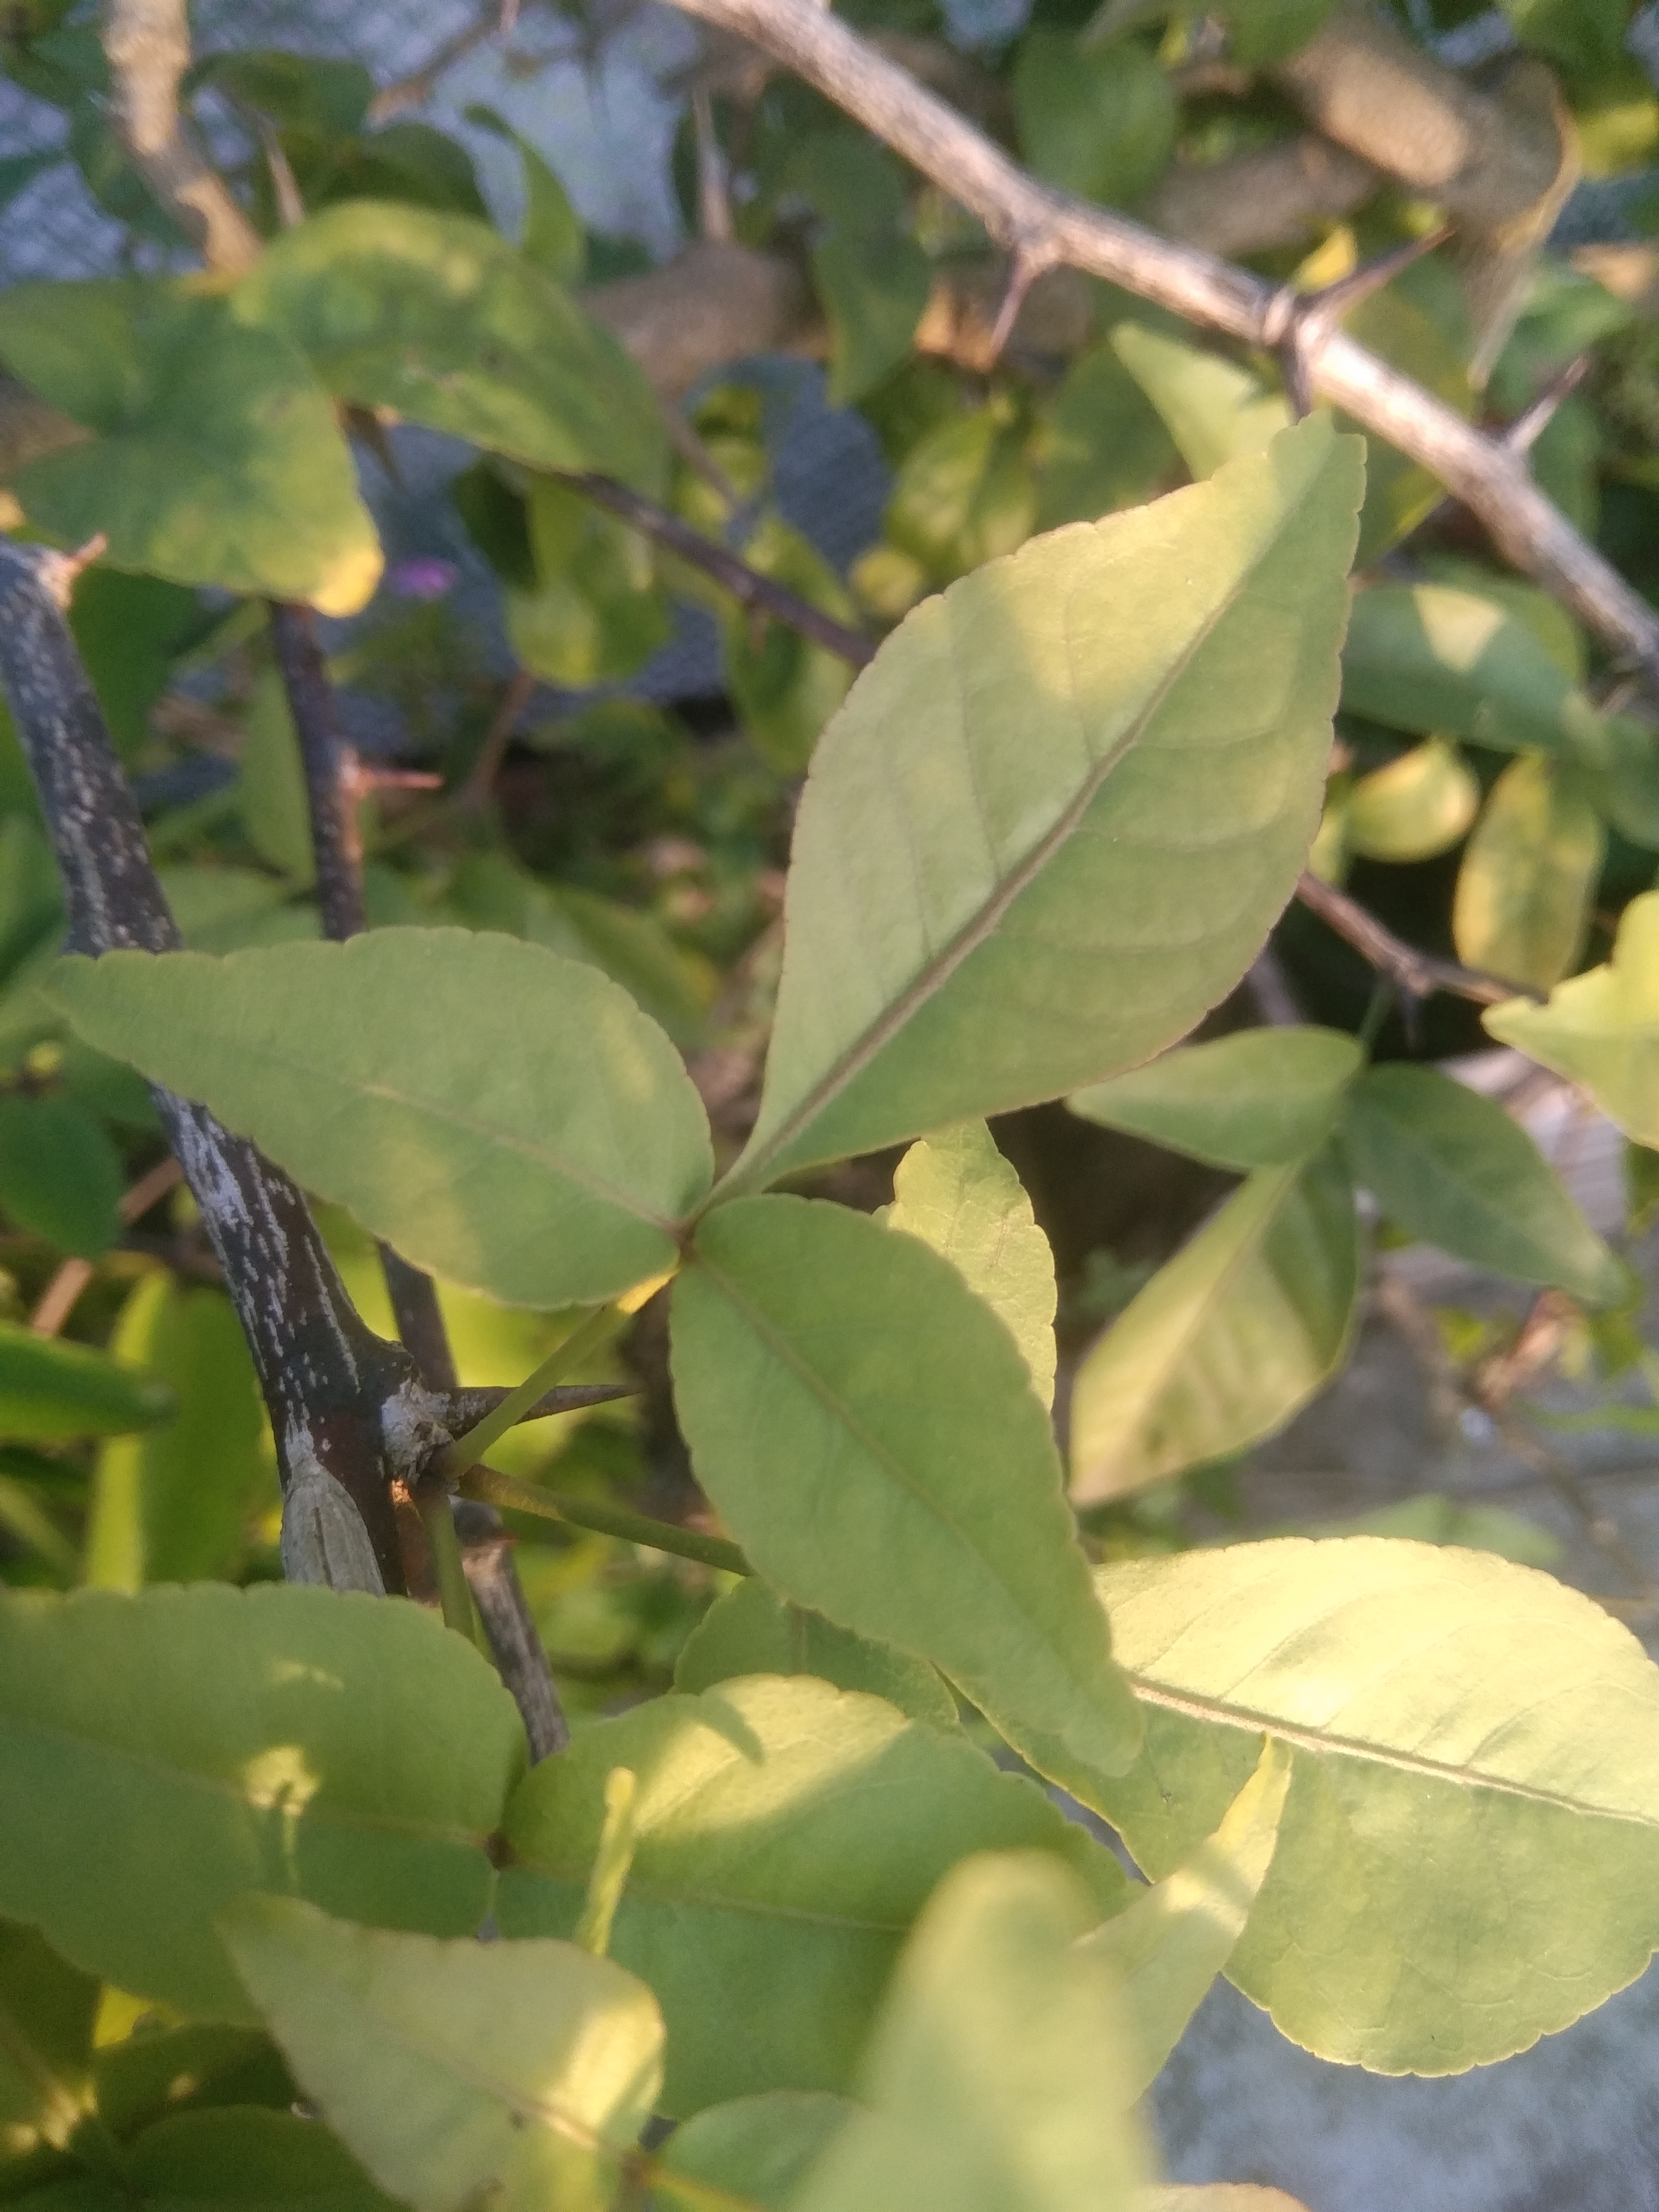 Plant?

wood apple
